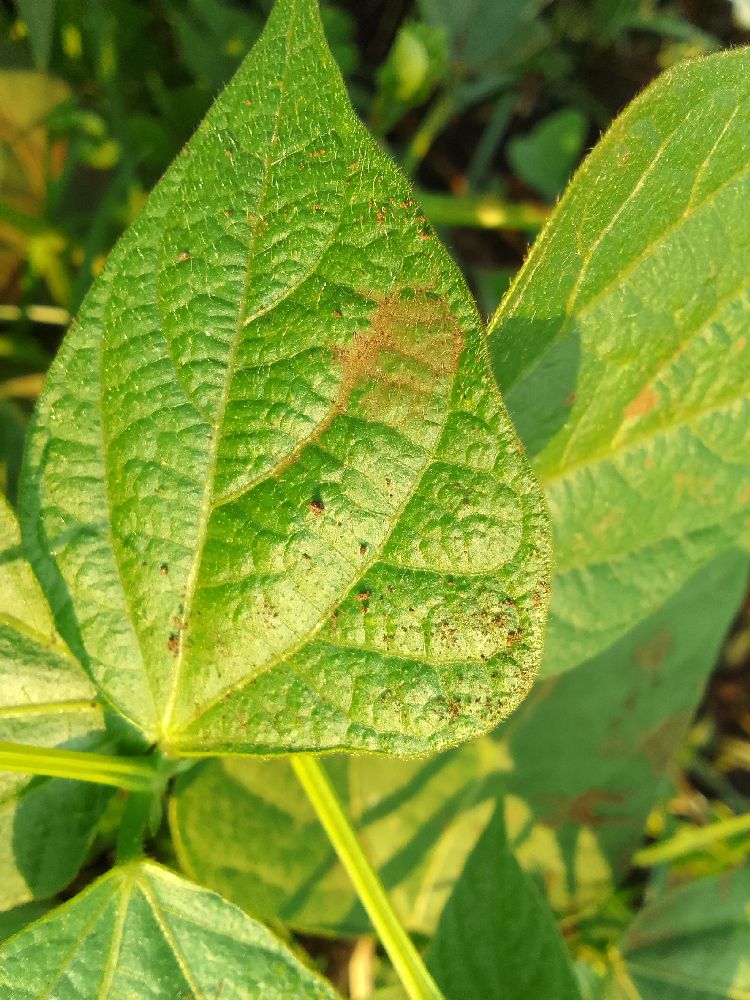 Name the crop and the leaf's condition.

common bean, healthy
